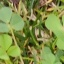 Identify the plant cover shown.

unstructured weed
